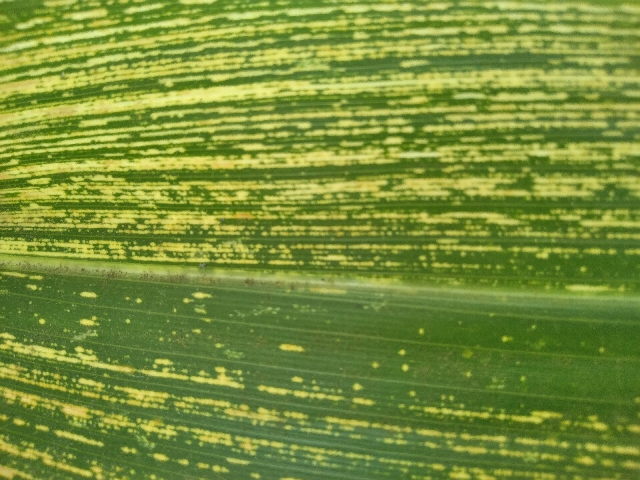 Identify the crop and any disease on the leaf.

maize, maize streak virus
